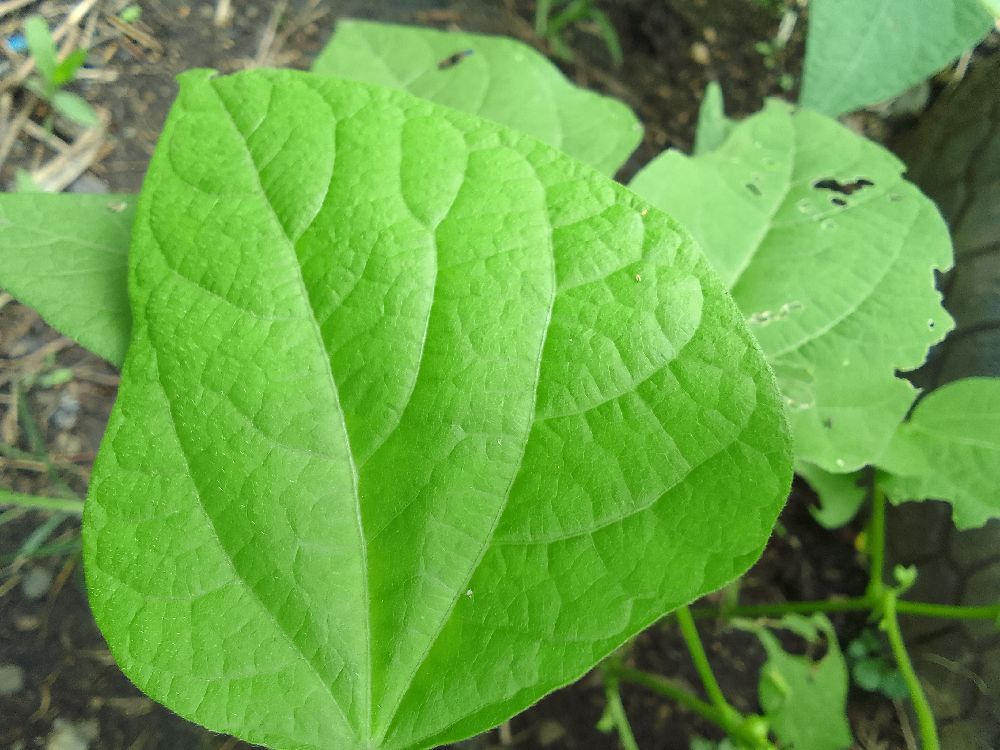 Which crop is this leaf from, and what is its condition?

common bean, healthy
